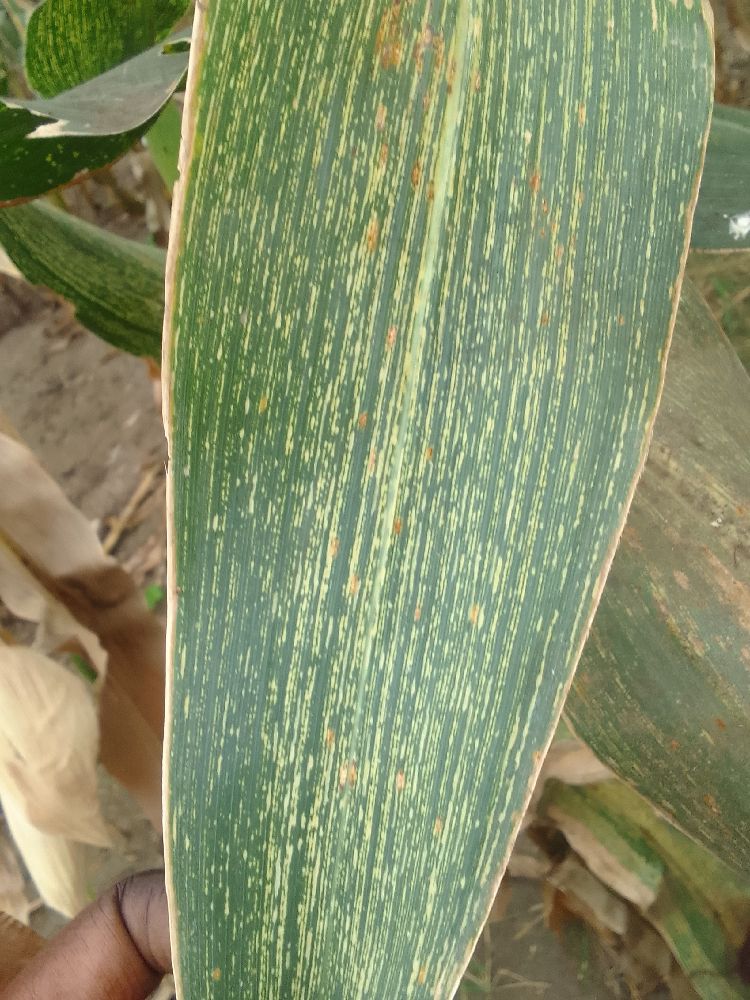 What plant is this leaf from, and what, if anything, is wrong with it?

maize, maize streak virus
